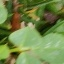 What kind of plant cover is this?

unstructured weed
